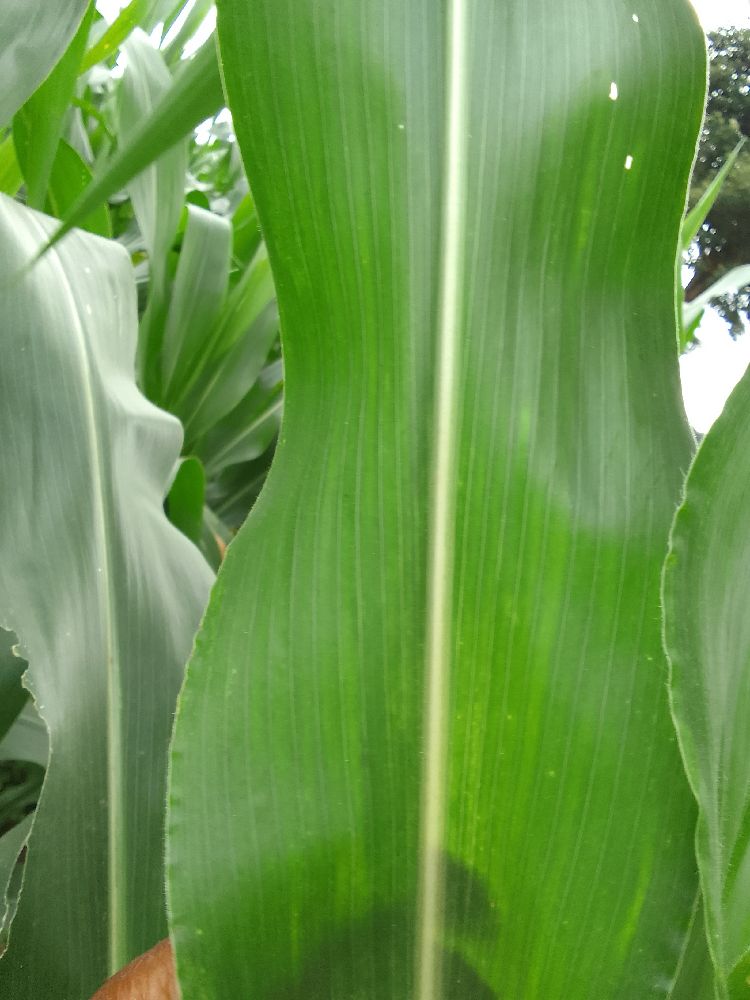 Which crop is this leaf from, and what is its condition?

maize, healthy
